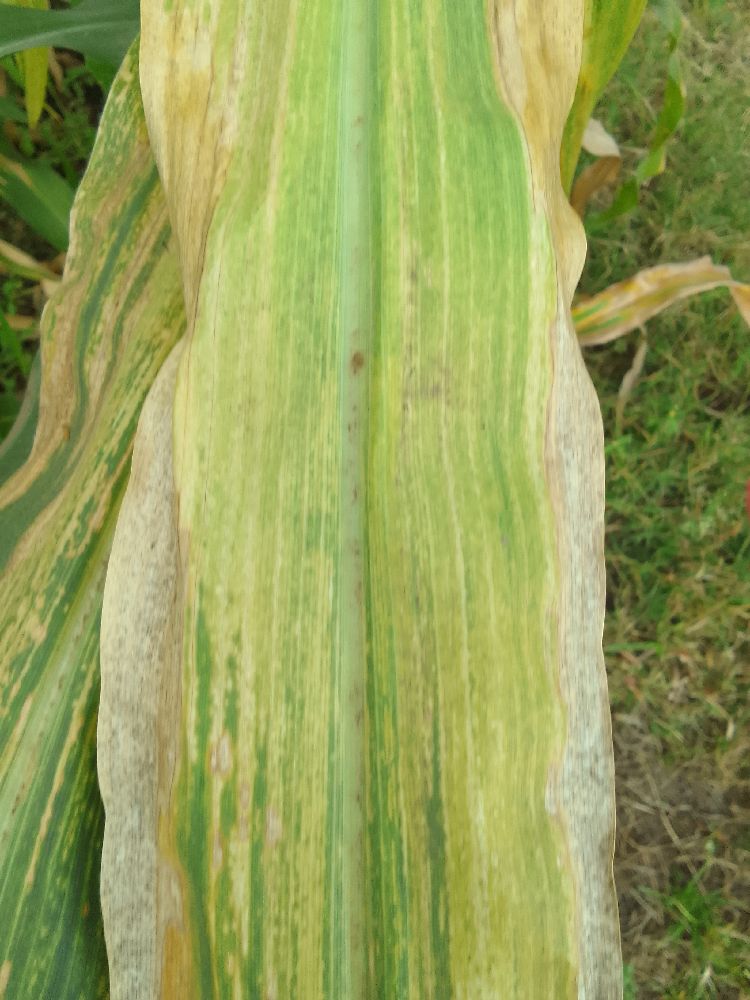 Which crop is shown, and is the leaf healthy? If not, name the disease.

maize, maize lethal necrosis
